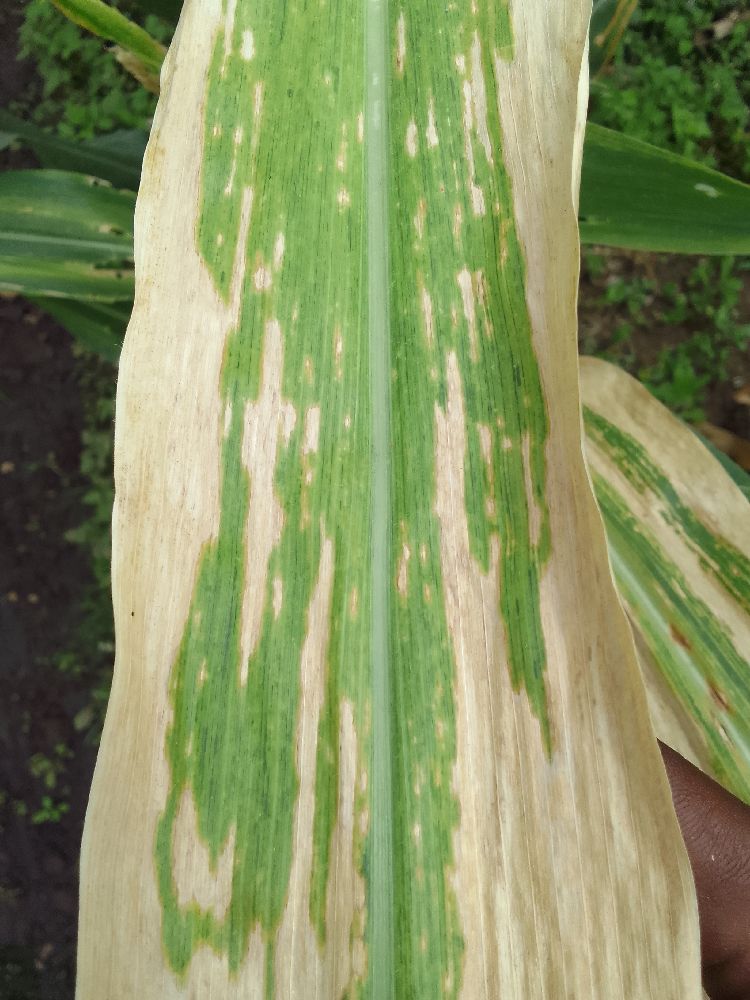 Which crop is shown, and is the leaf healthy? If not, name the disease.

maize, maize lethal necrosis
